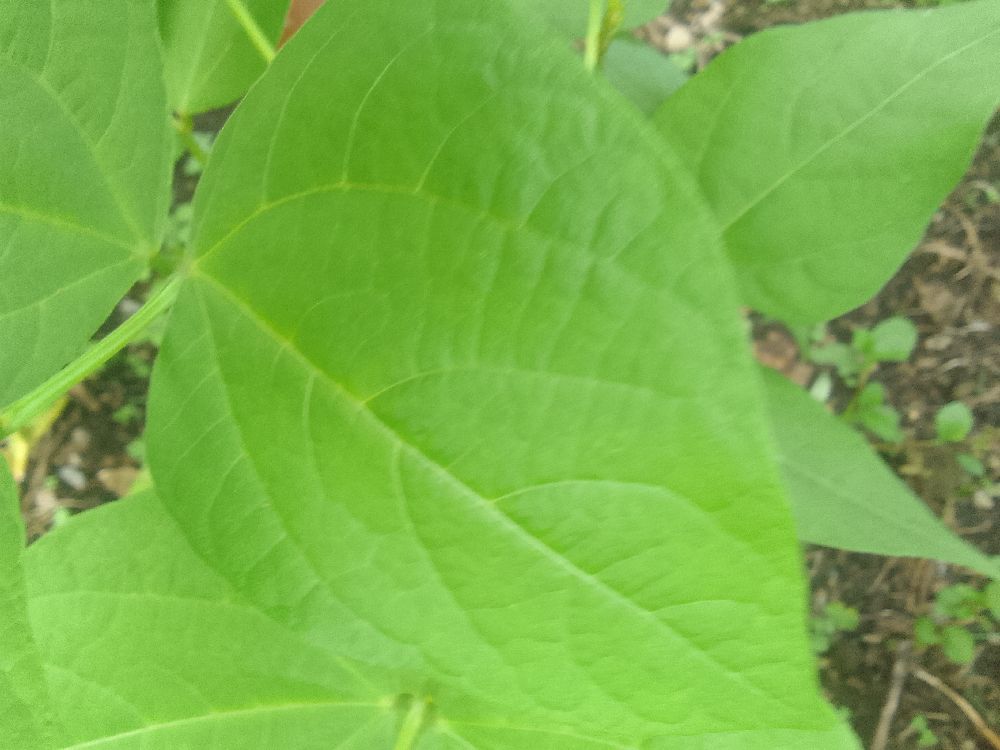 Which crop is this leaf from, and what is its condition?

common bean, healthy
